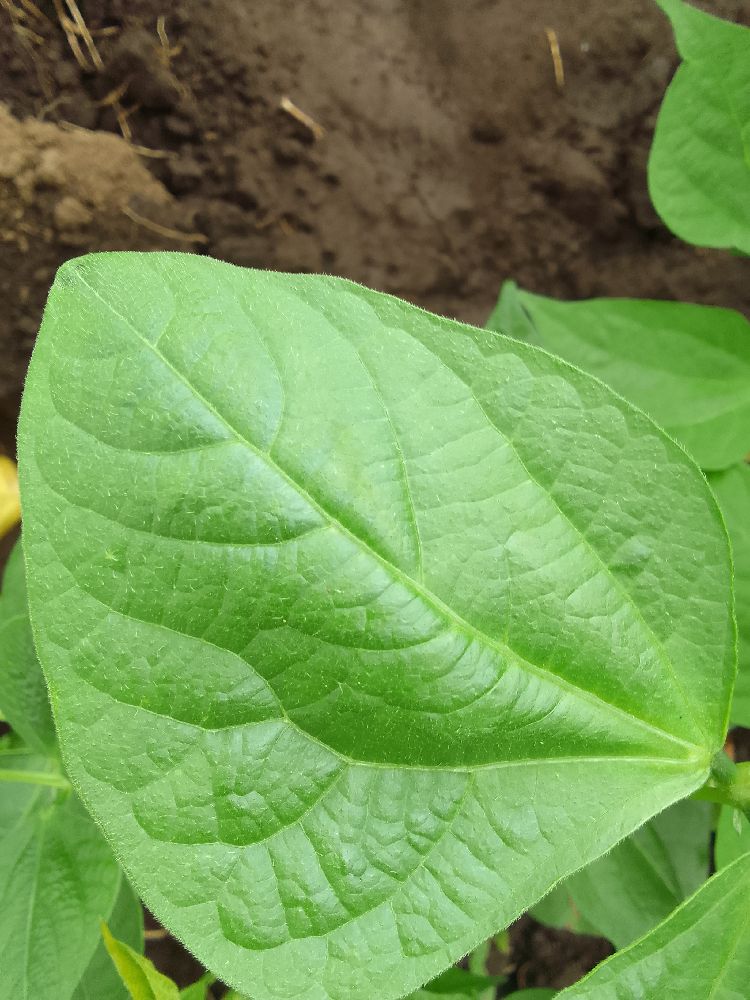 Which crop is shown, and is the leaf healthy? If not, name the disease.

common bean, healthy
